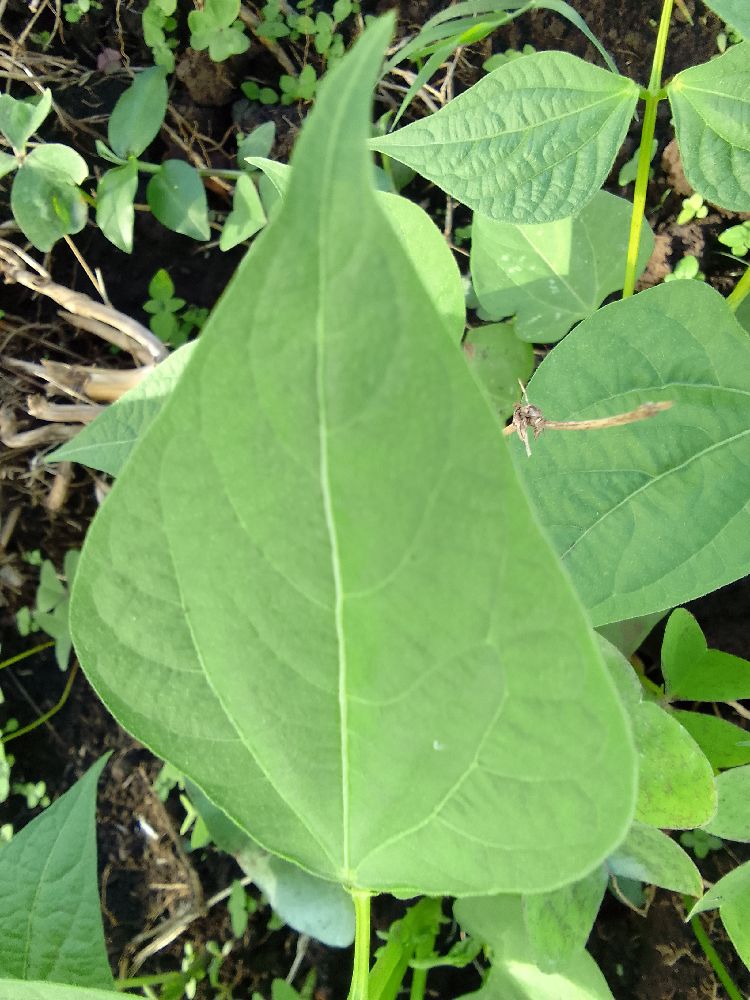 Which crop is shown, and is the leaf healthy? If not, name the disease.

common bean, healthy
